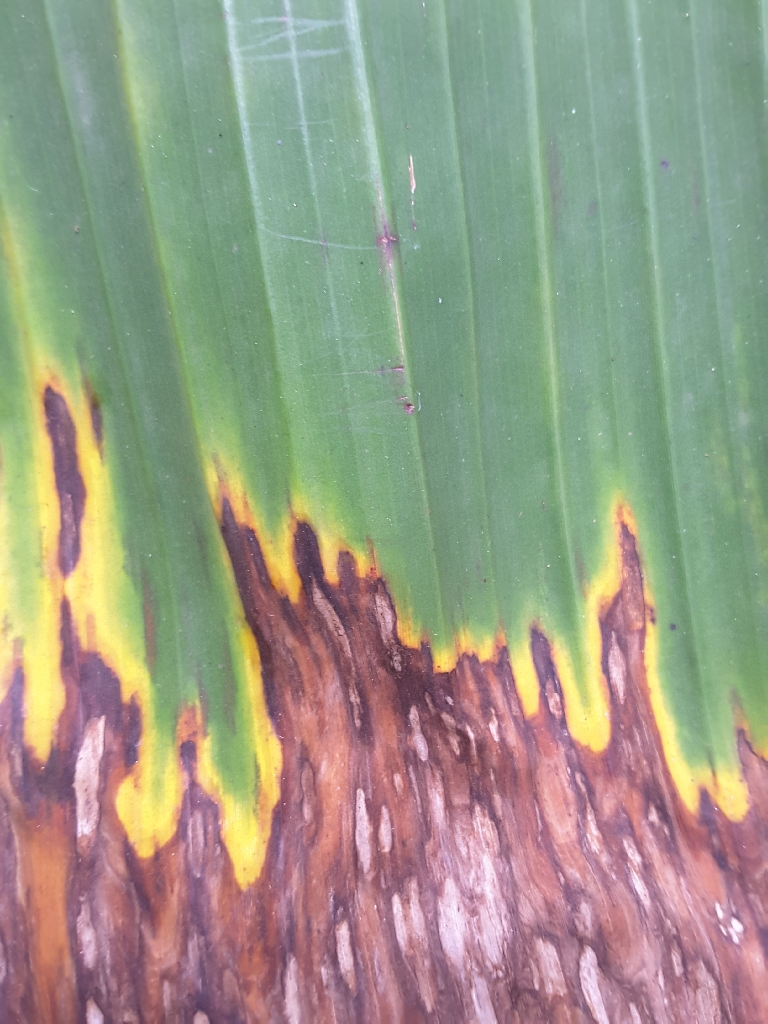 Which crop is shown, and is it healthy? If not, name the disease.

banana, black sigatoka
